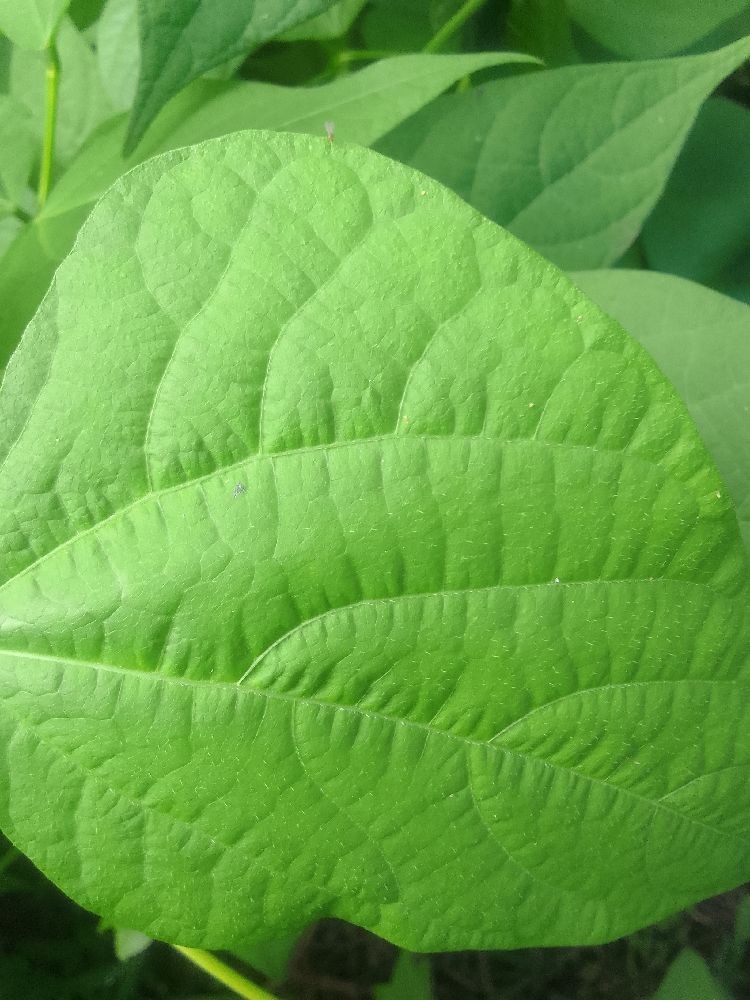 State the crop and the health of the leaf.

common bean, healthy
